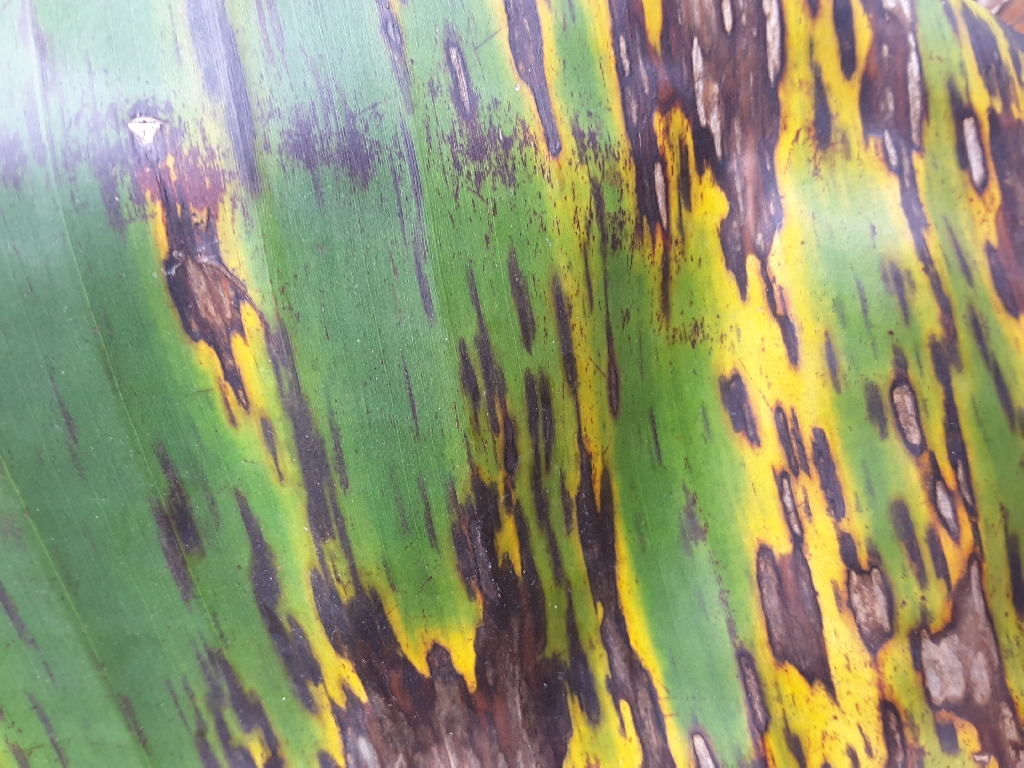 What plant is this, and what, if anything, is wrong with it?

banana, black sigatoka
